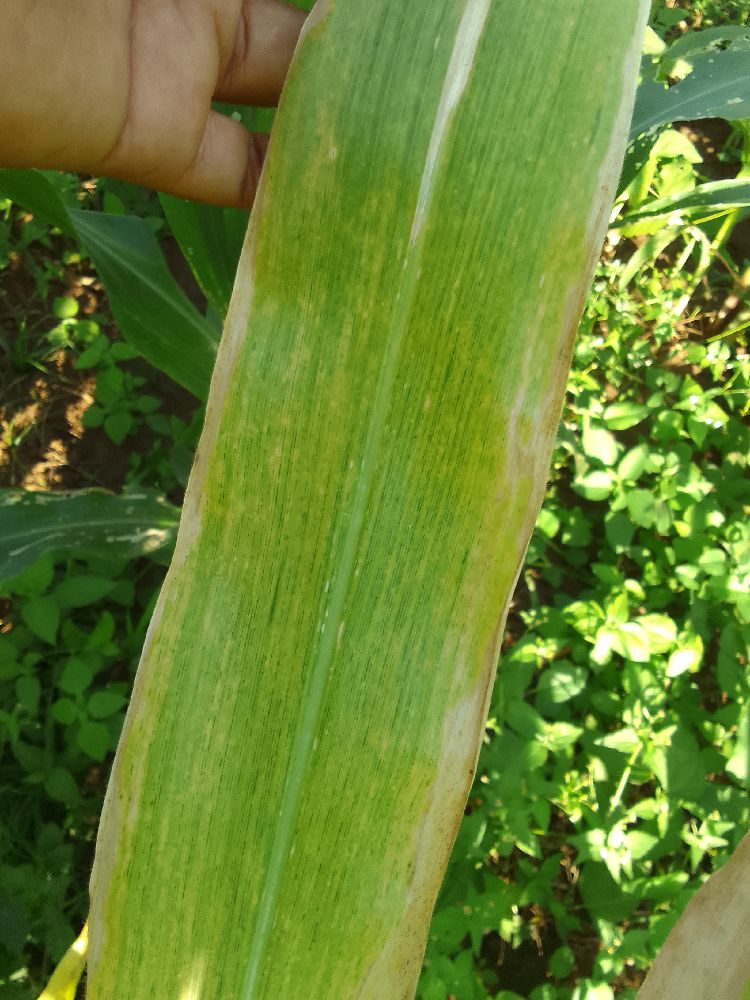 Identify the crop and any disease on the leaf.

maize, maize lethal necrosis
